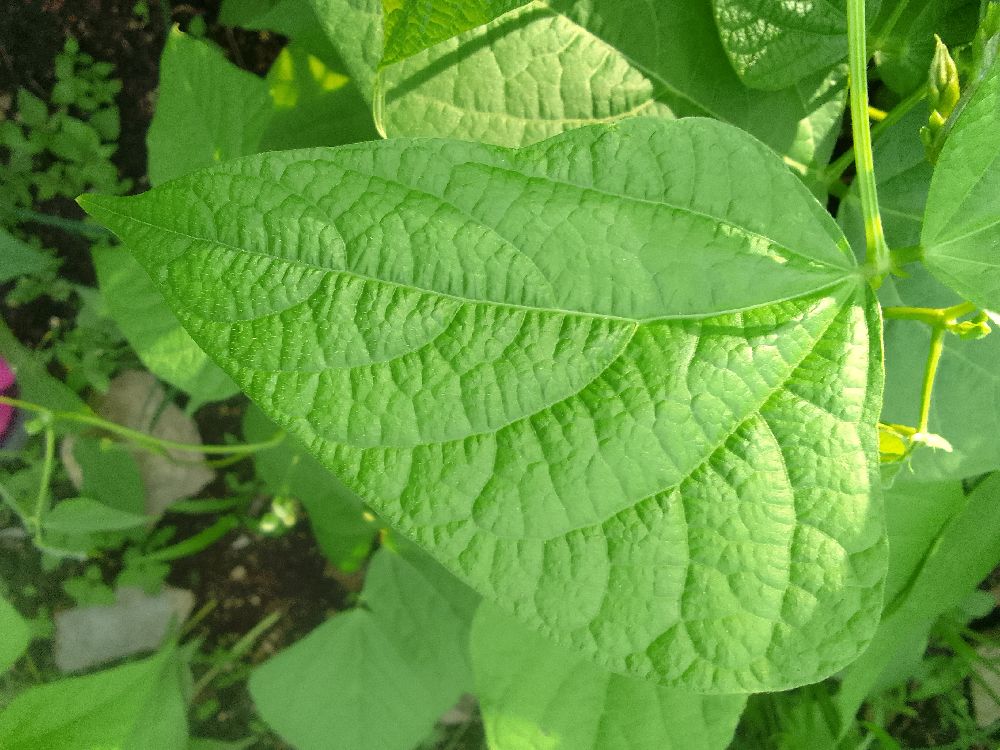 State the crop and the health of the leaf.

common bean, healthy
